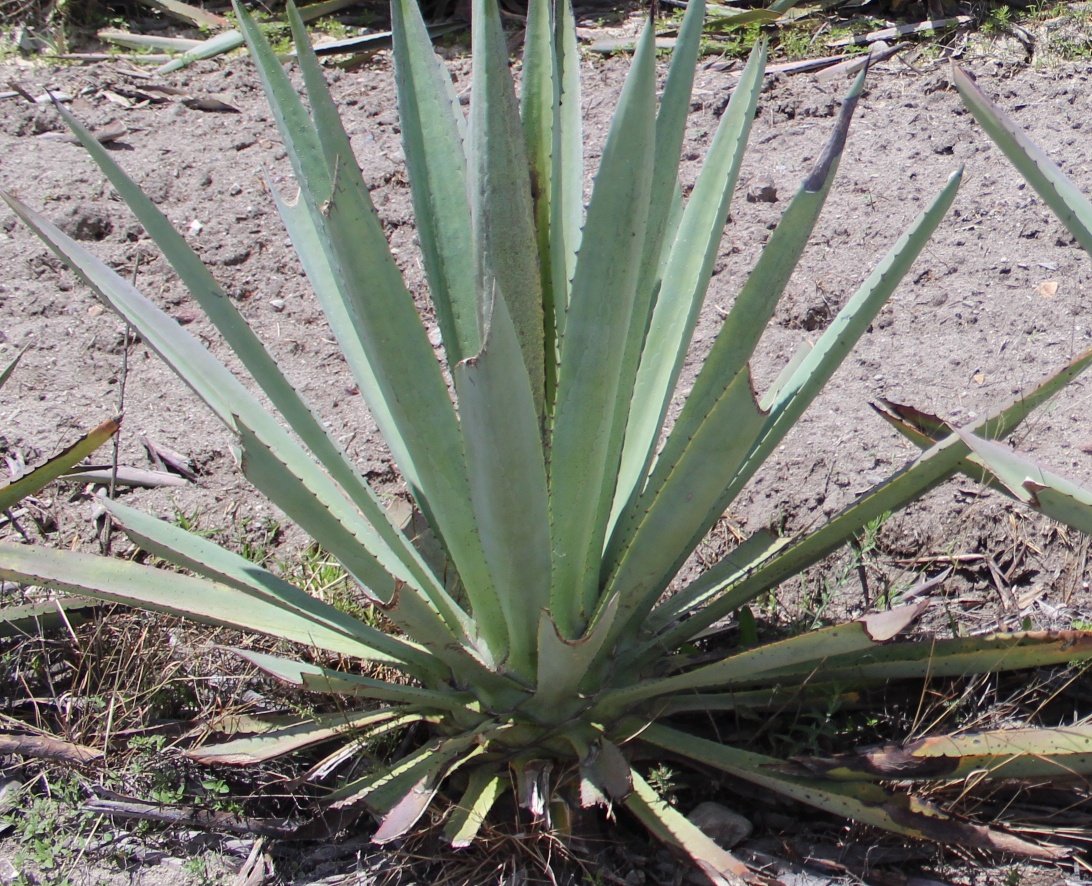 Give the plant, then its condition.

agave, yellow
